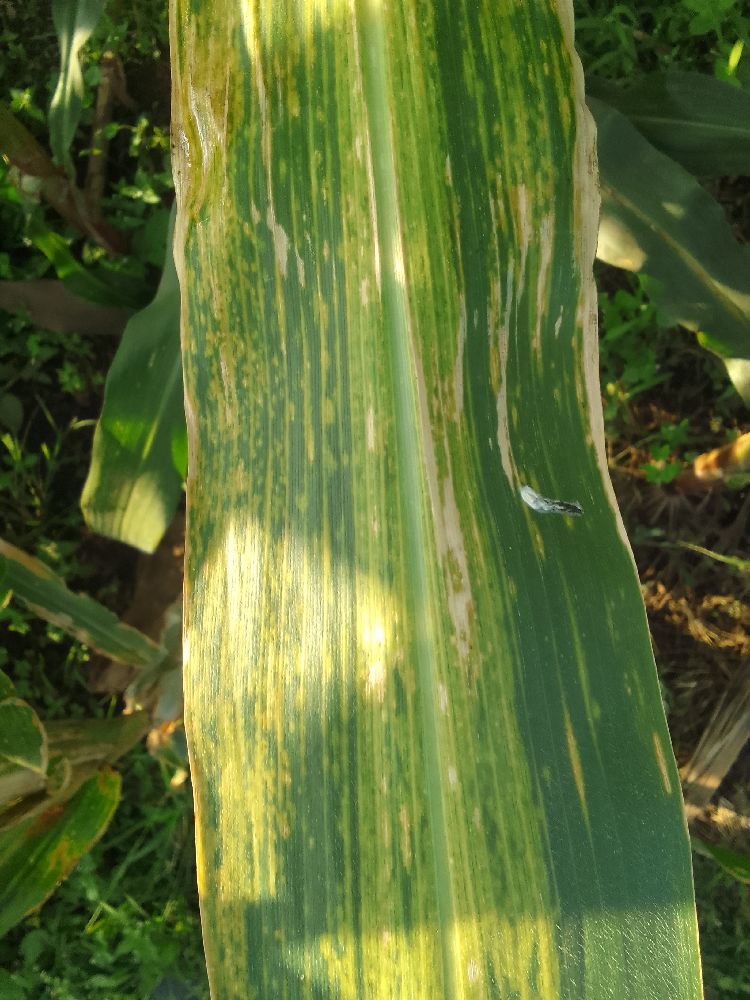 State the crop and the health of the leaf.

maize, maize lethal necrosis
